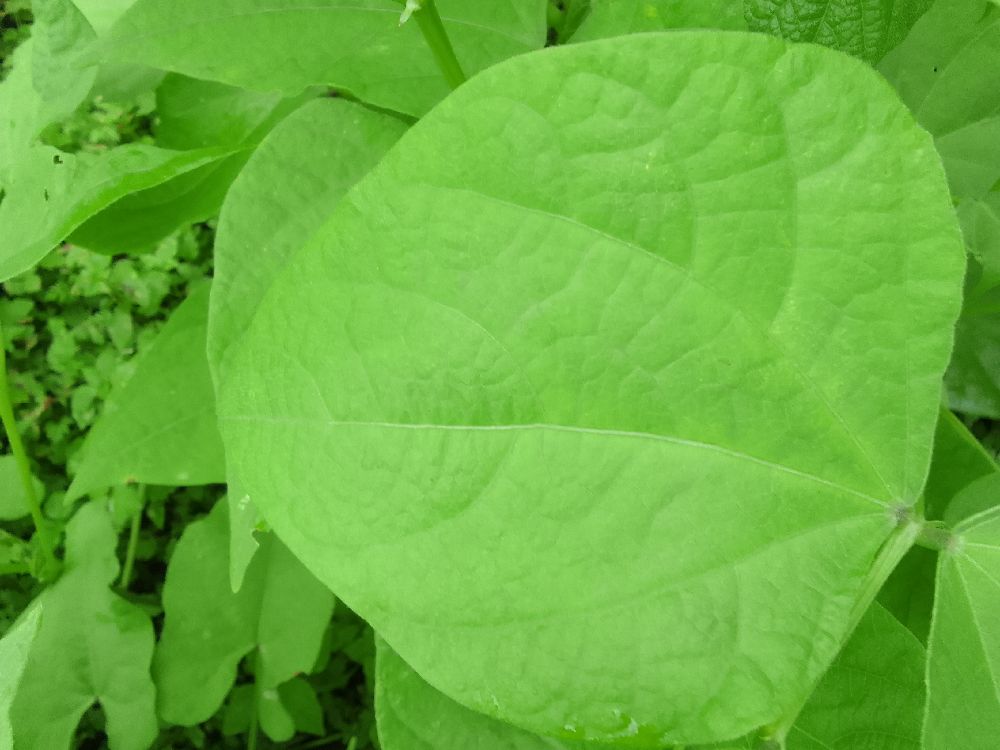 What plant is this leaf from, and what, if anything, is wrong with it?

common bean, healthy
